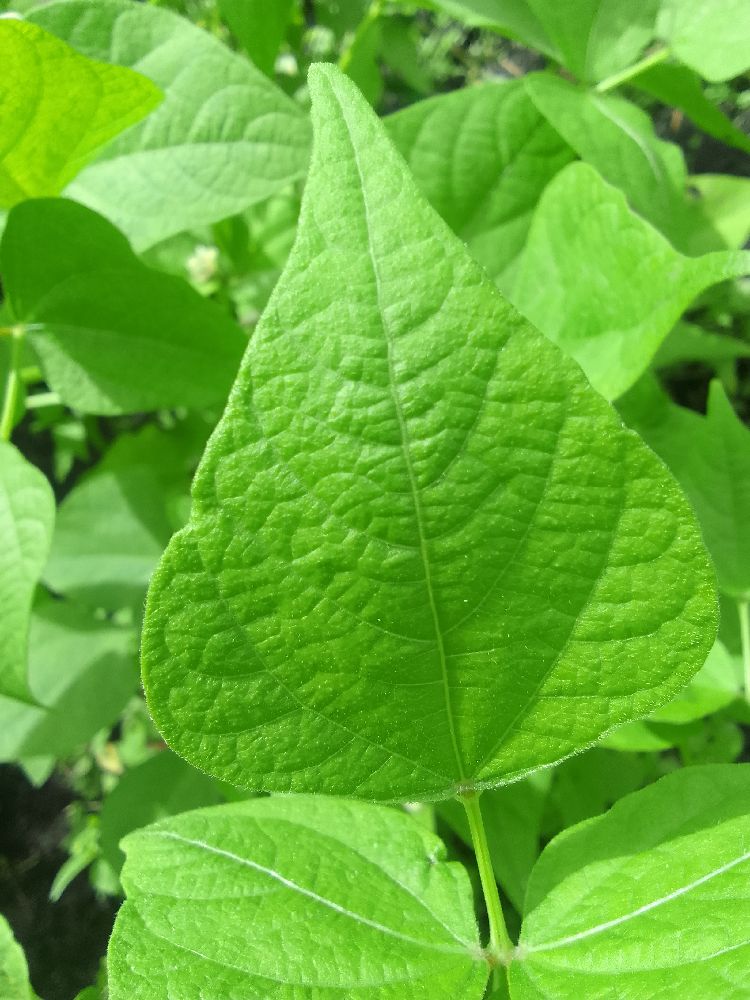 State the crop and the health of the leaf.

common bean, healthy
